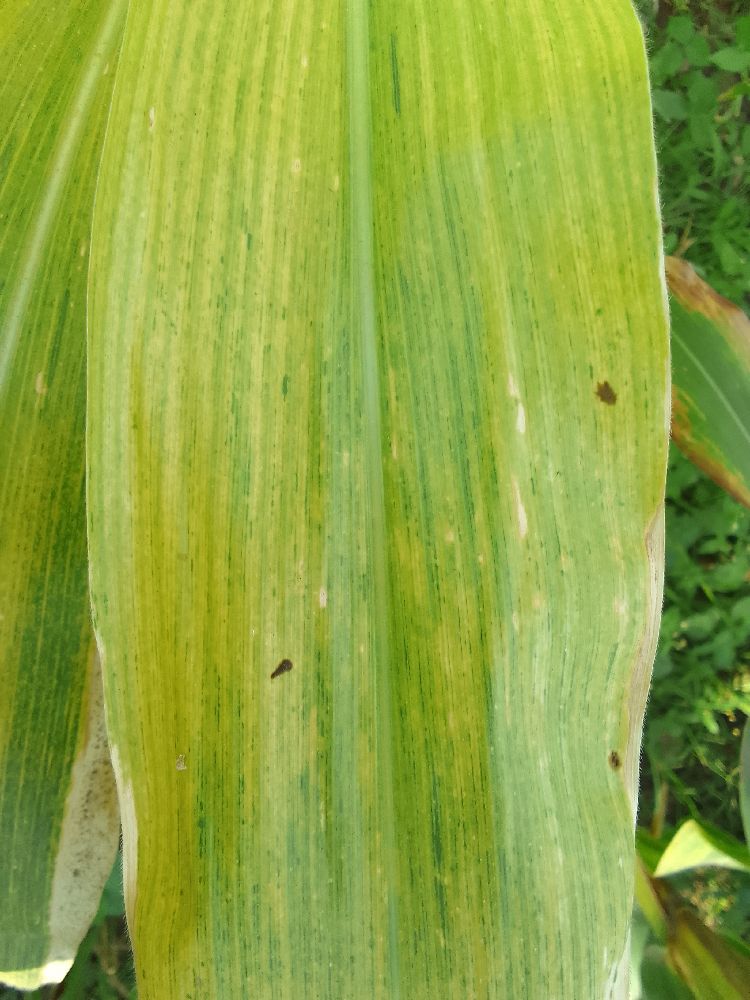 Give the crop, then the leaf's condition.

maize, maize lethal necrosis
